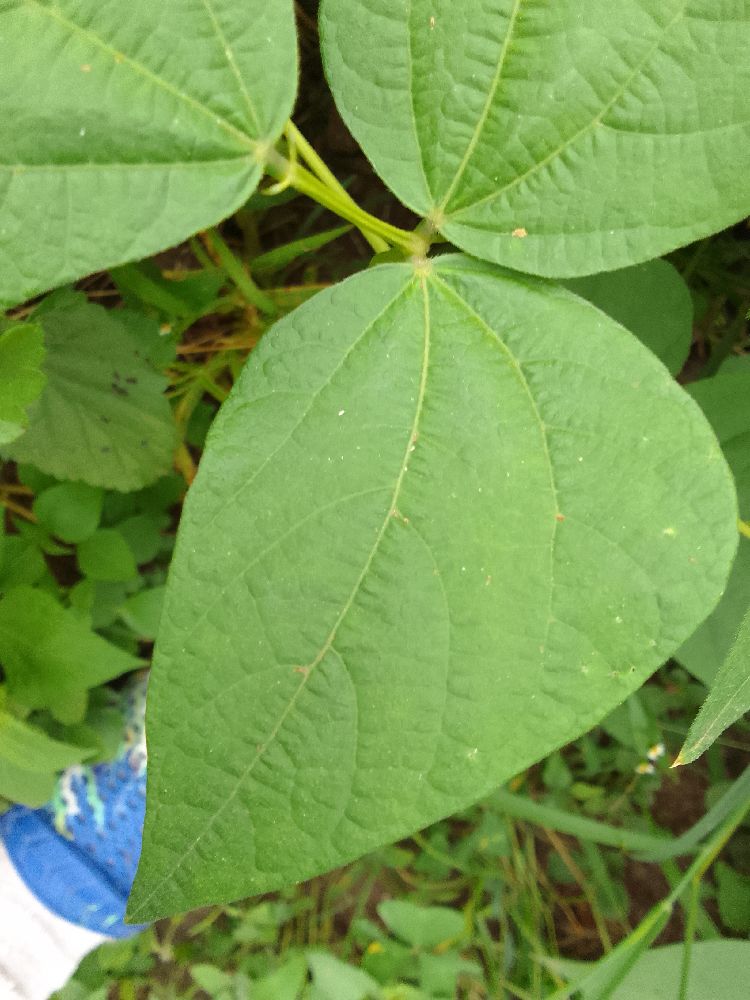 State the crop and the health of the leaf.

common bean, healthy
